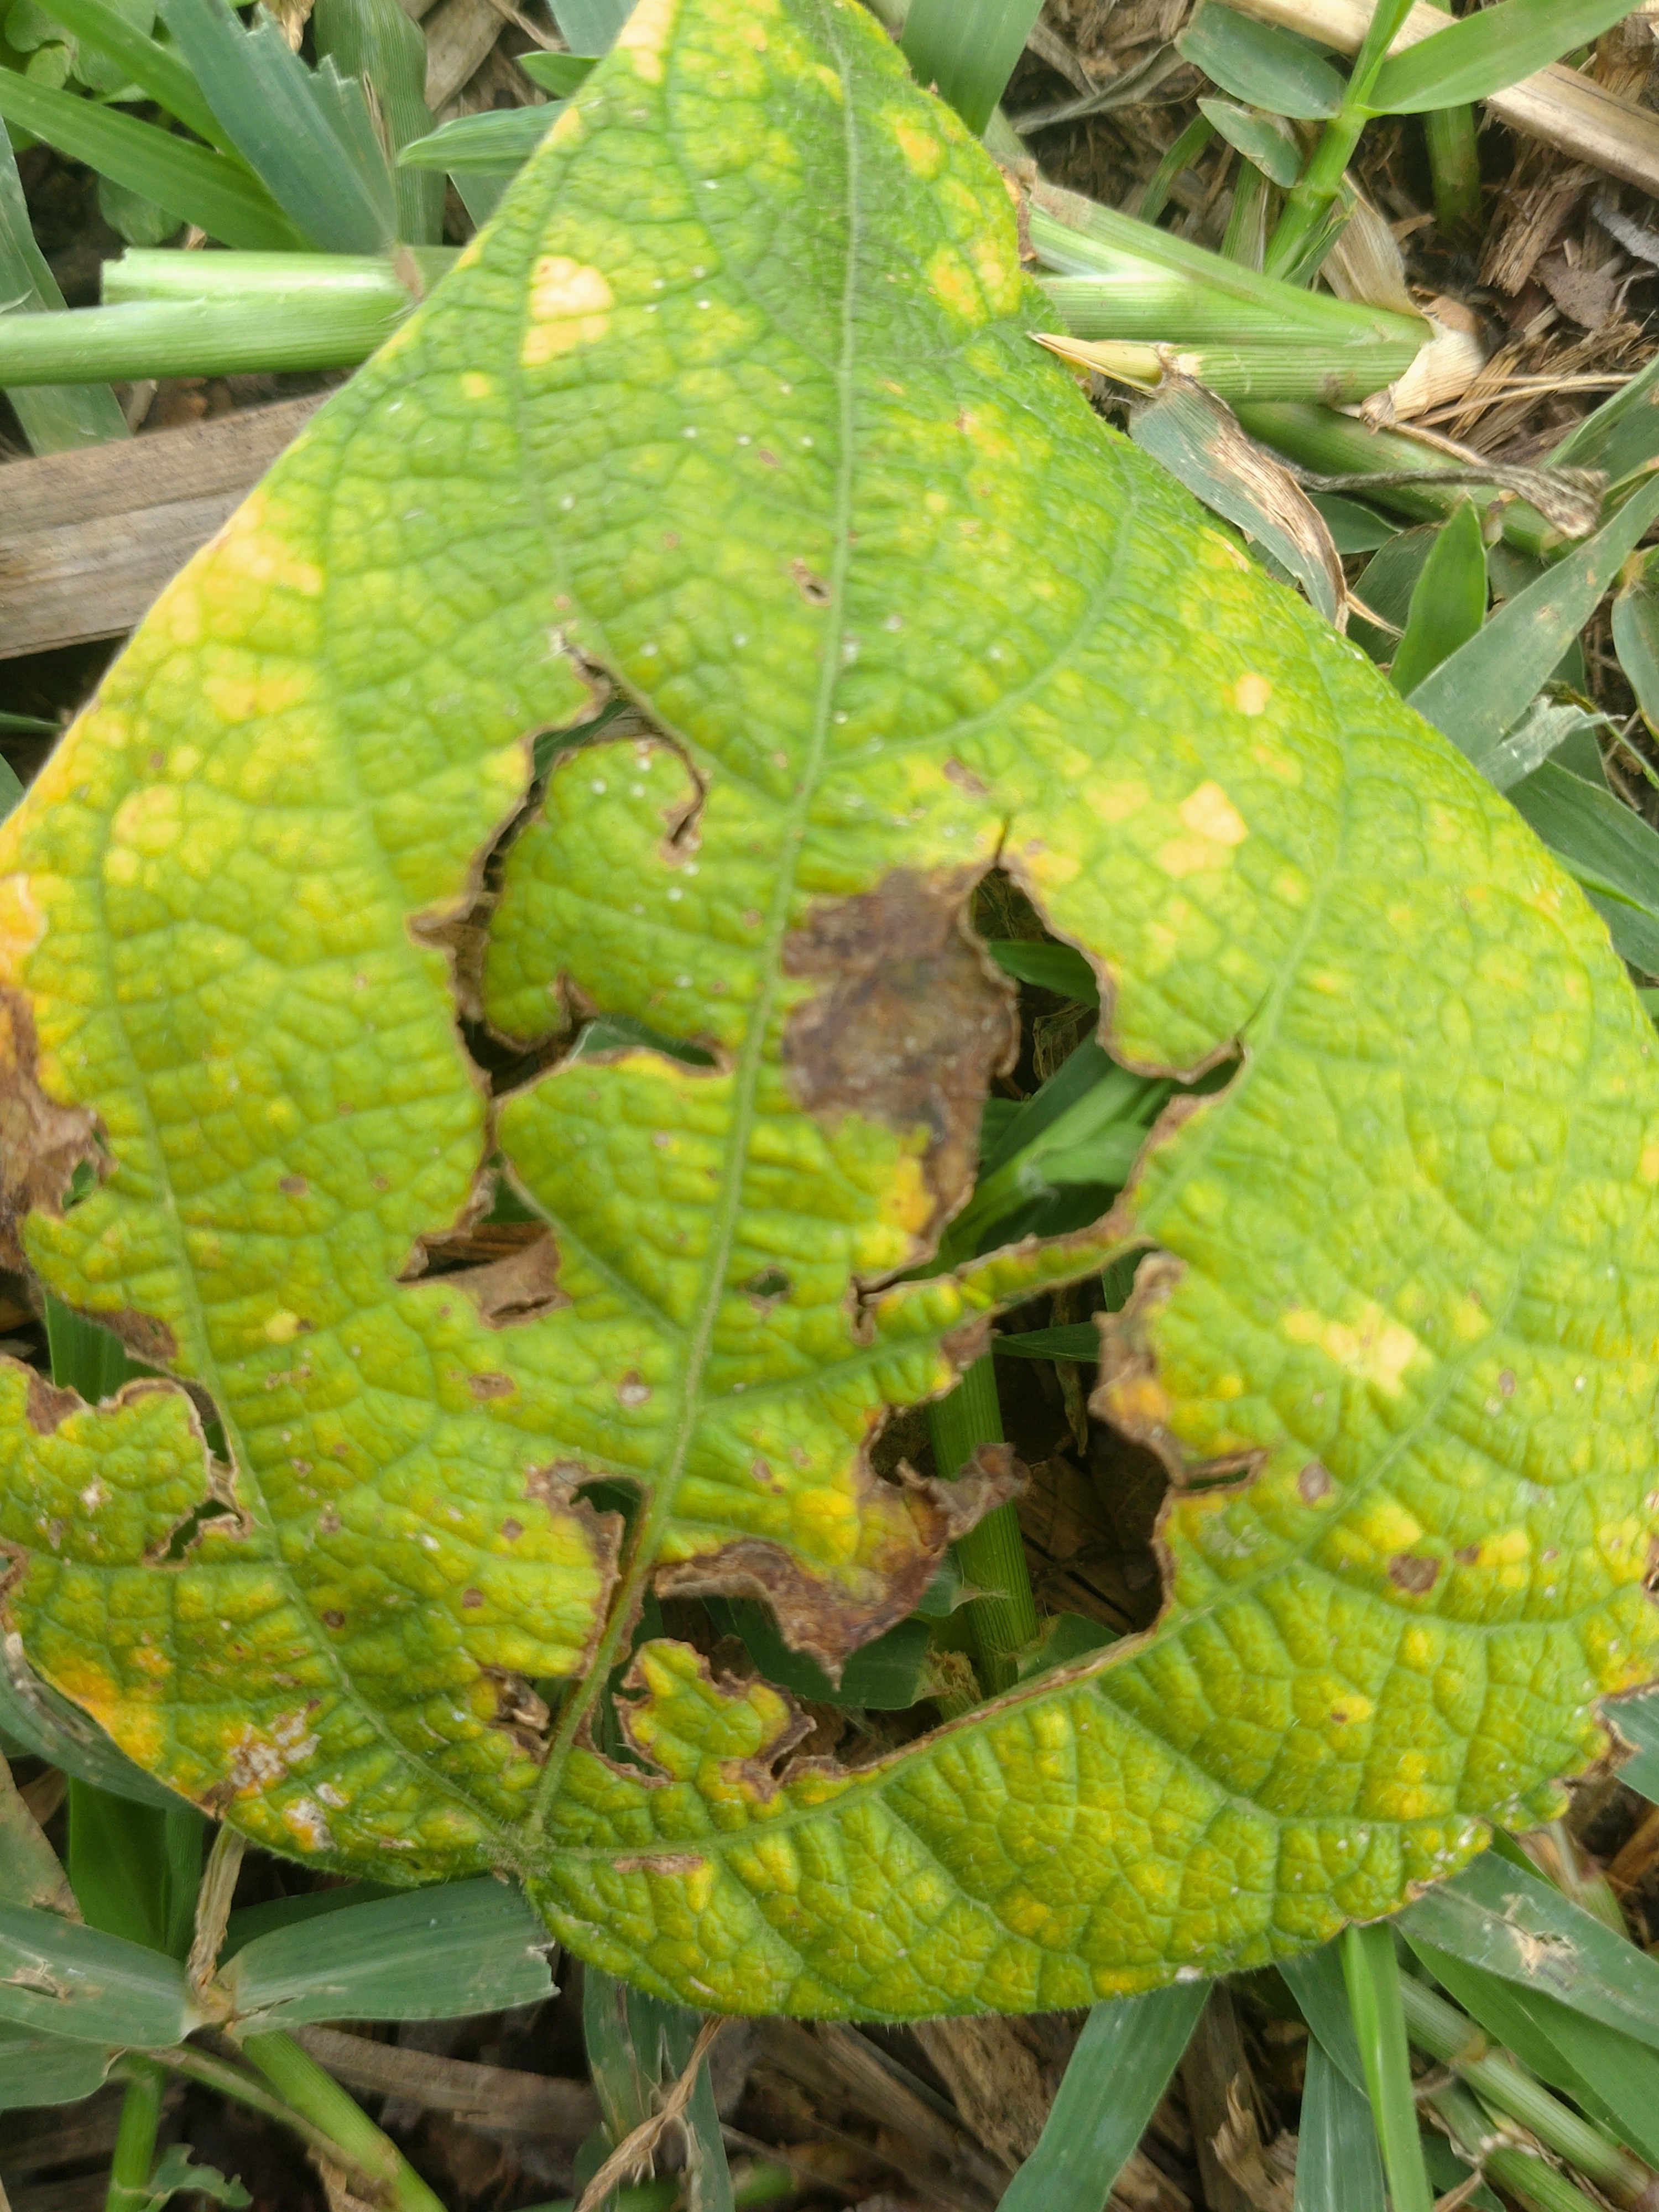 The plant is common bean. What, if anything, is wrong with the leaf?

rust
